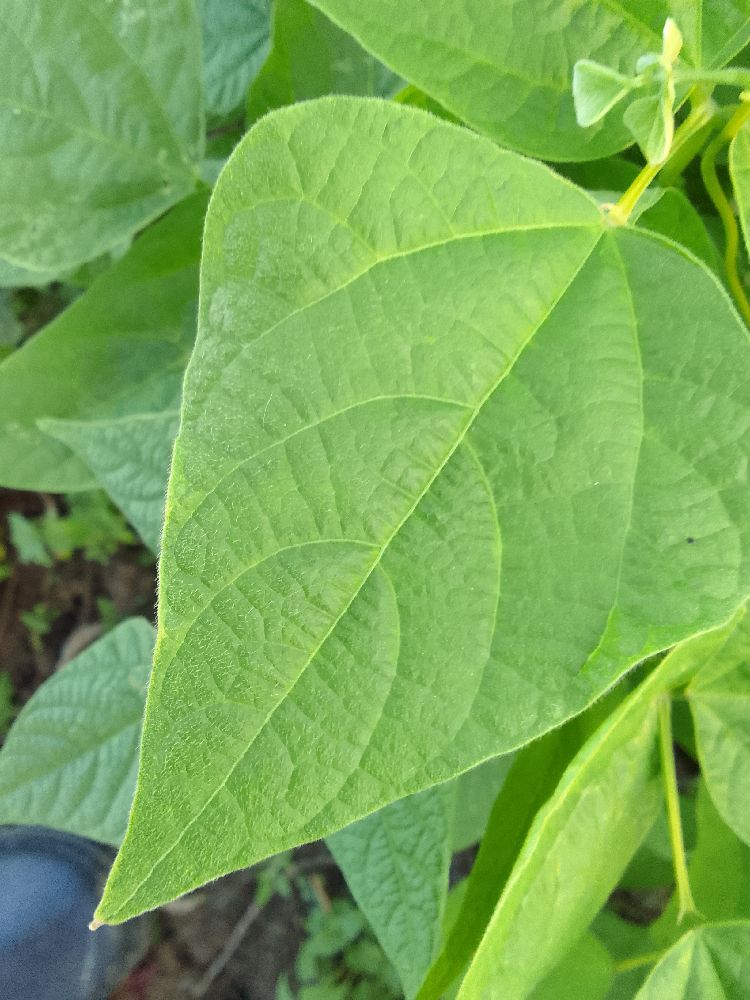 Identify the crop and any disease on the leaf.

common bean, healthy
